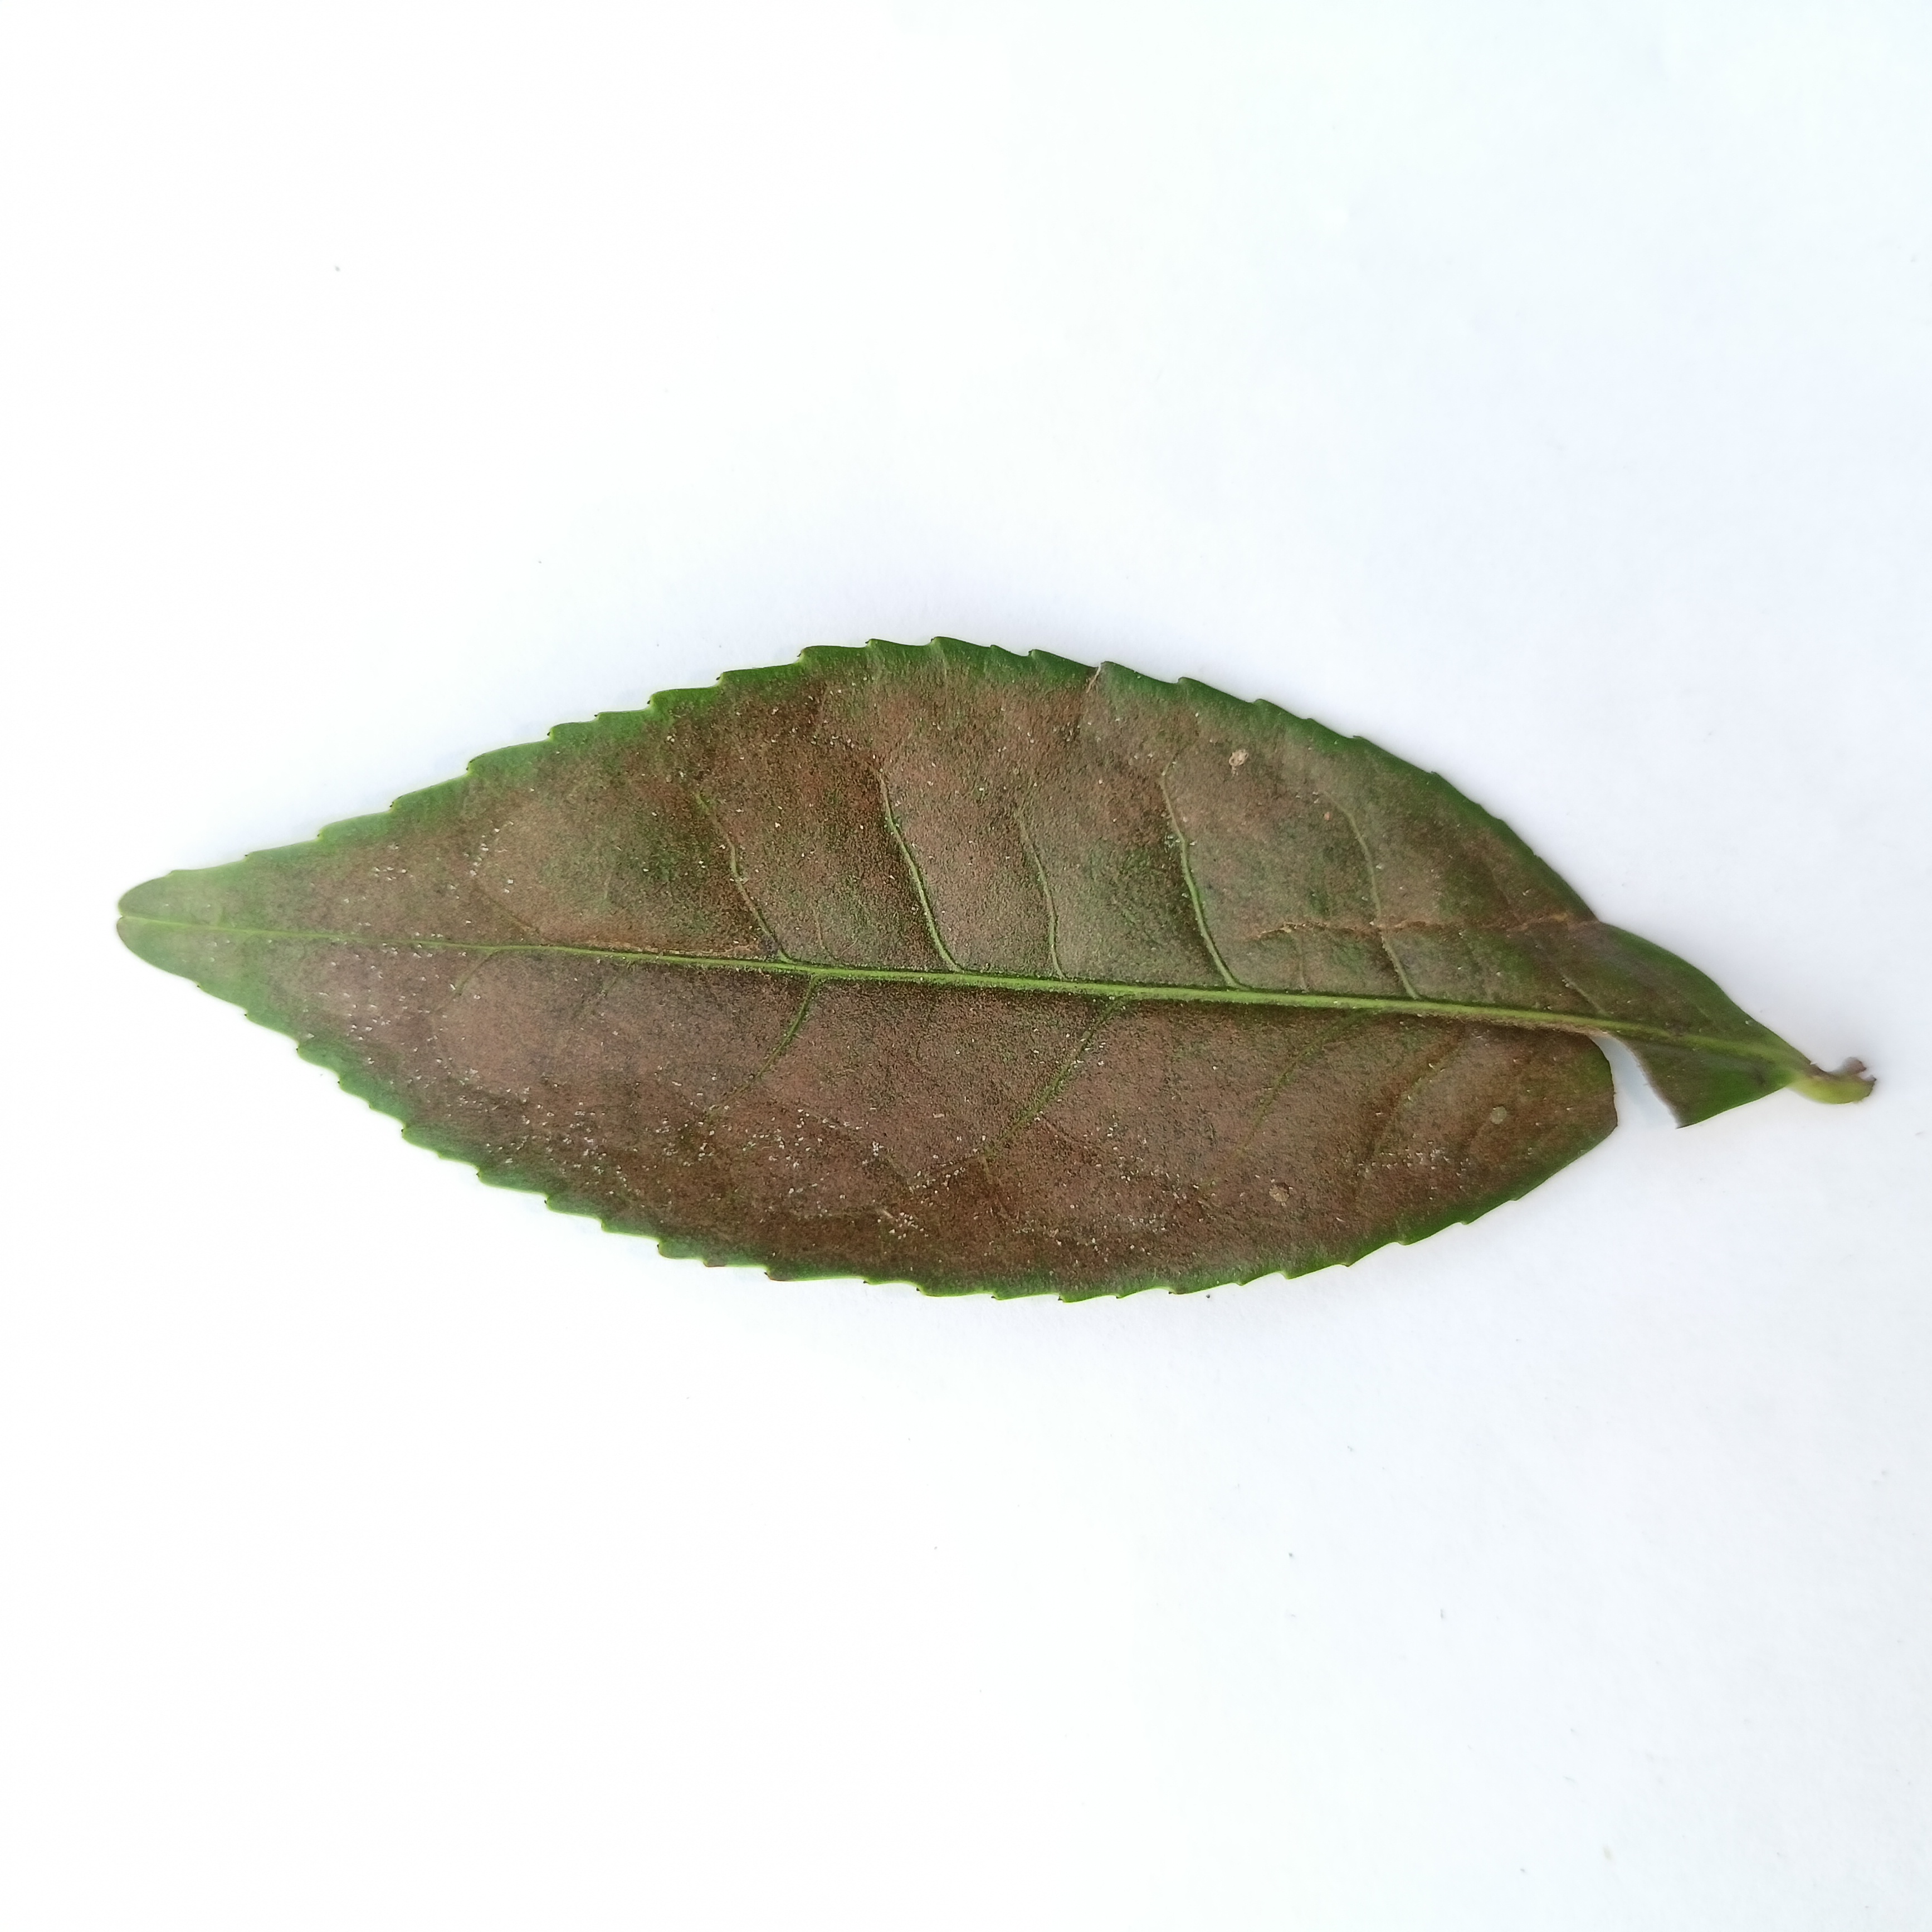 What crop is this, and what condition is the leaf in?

tea, red rust
